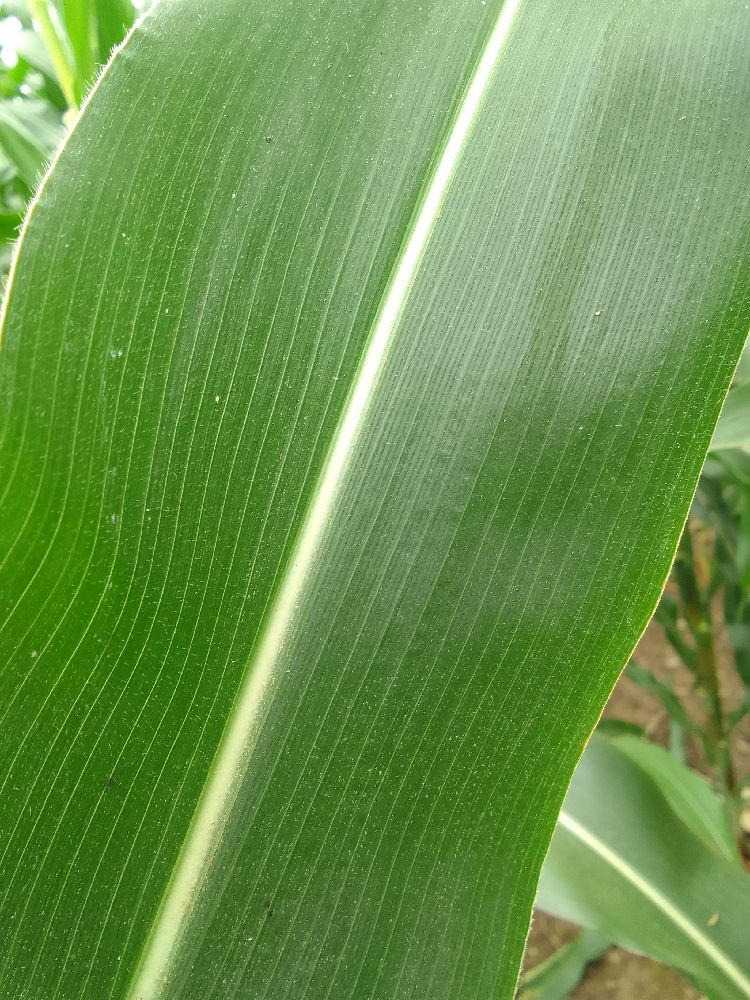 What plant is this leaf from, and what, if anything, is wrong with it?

maize, healthy
